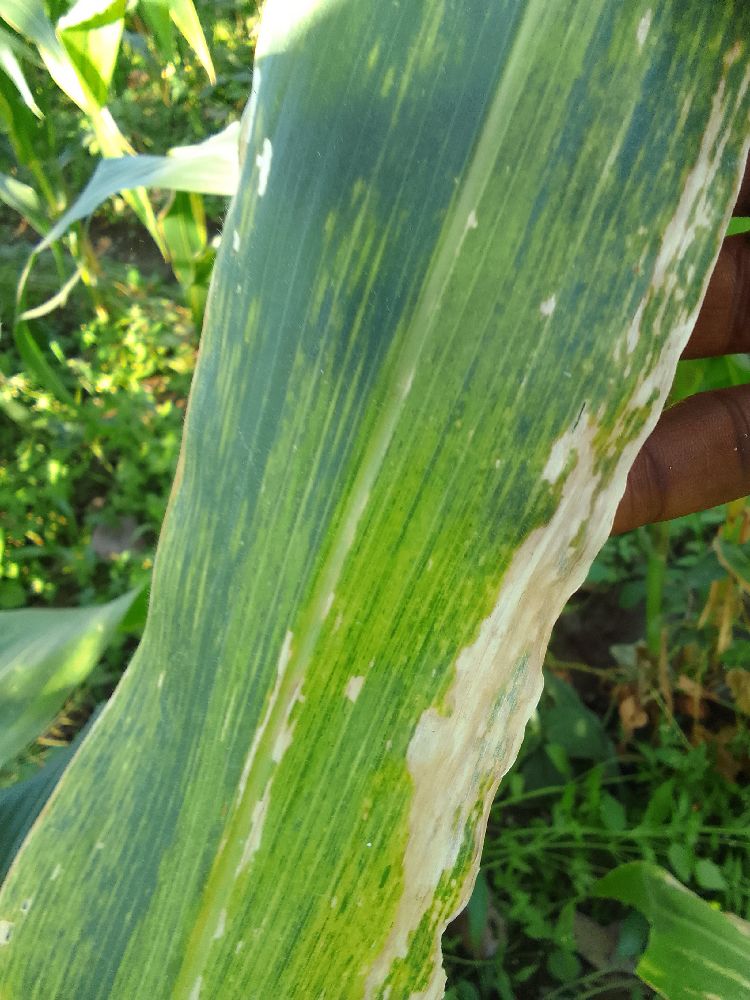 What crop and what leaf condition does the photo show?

maize, maize lethal necrosis
